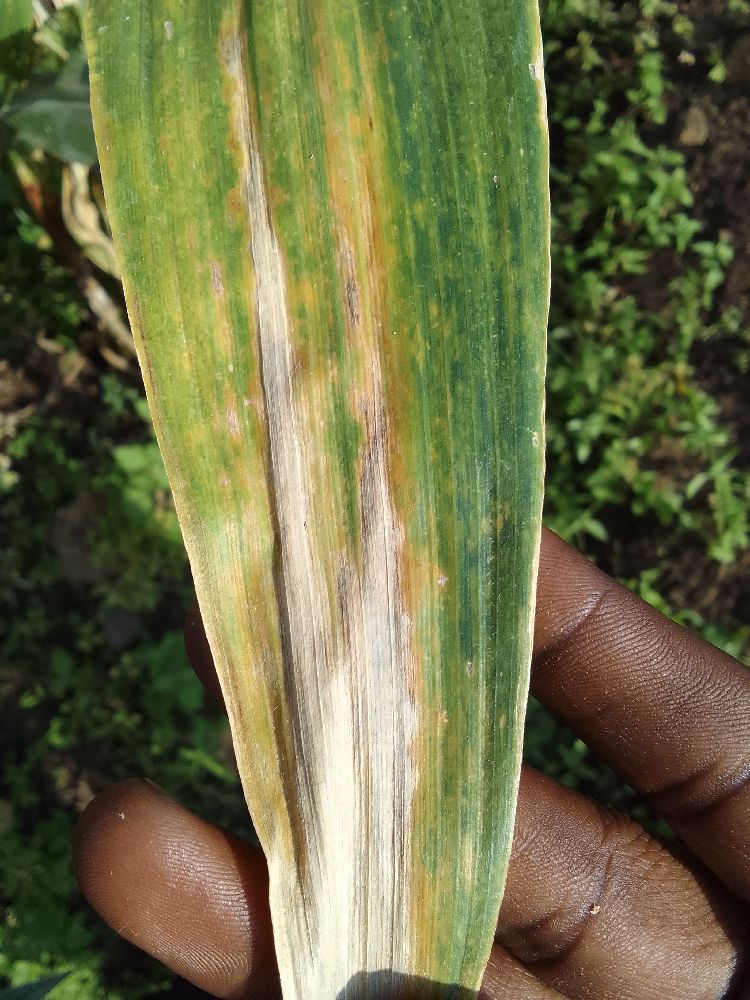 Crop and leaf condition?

maize, maize lethal necrosis
